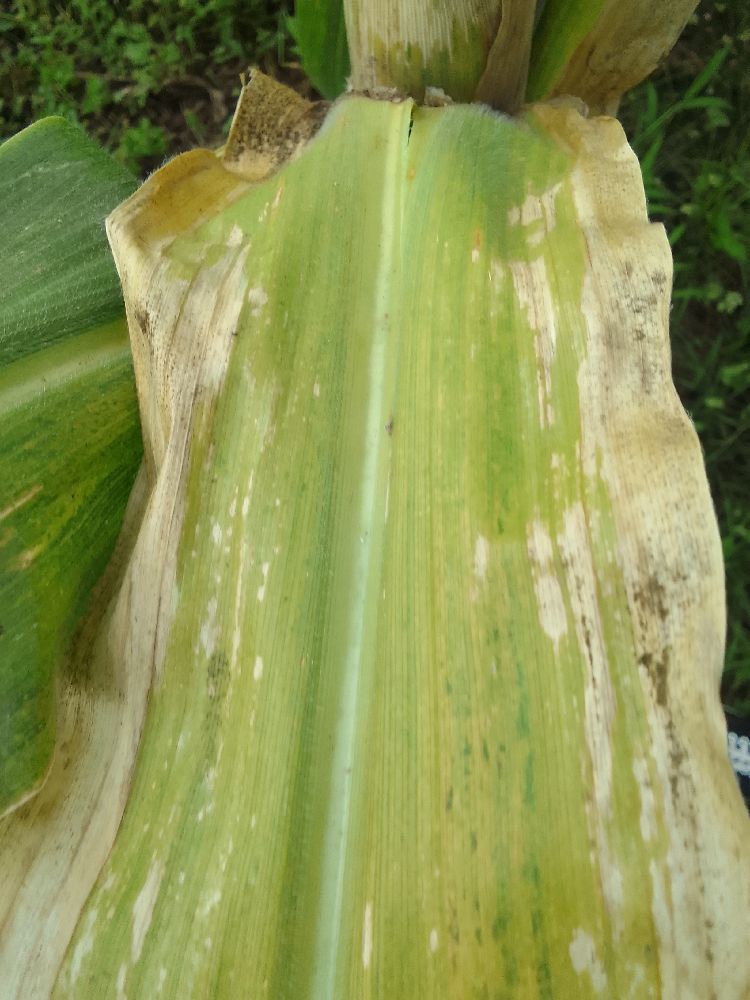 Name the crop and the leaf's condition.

maize, maize lethal necrosis
